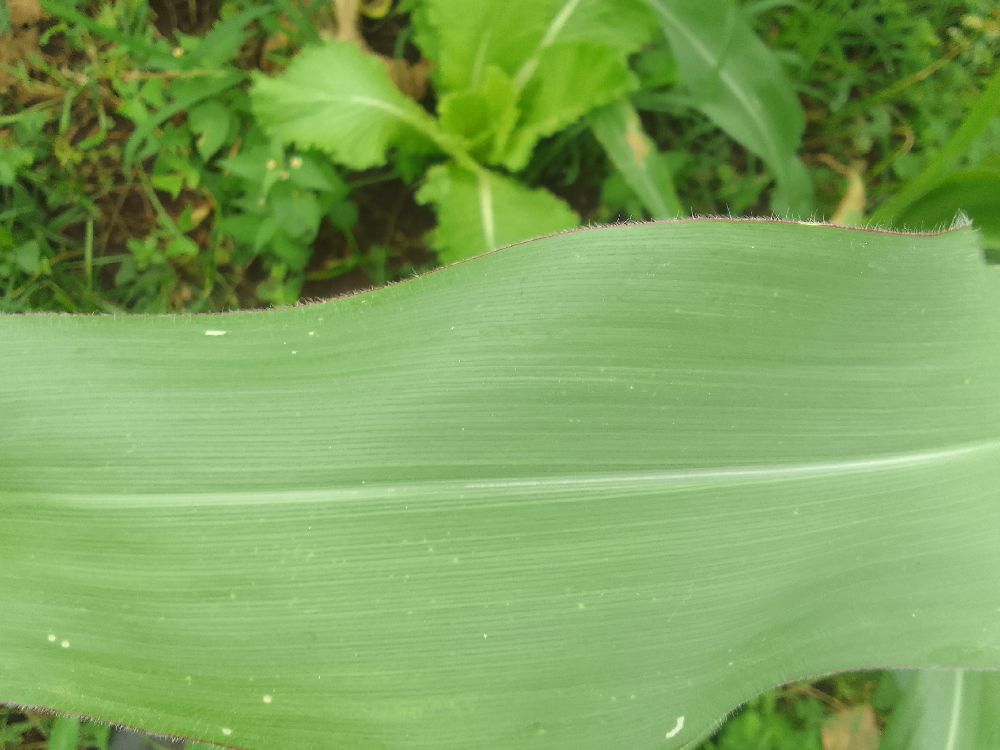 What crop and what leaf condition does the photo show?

maize, healthy
